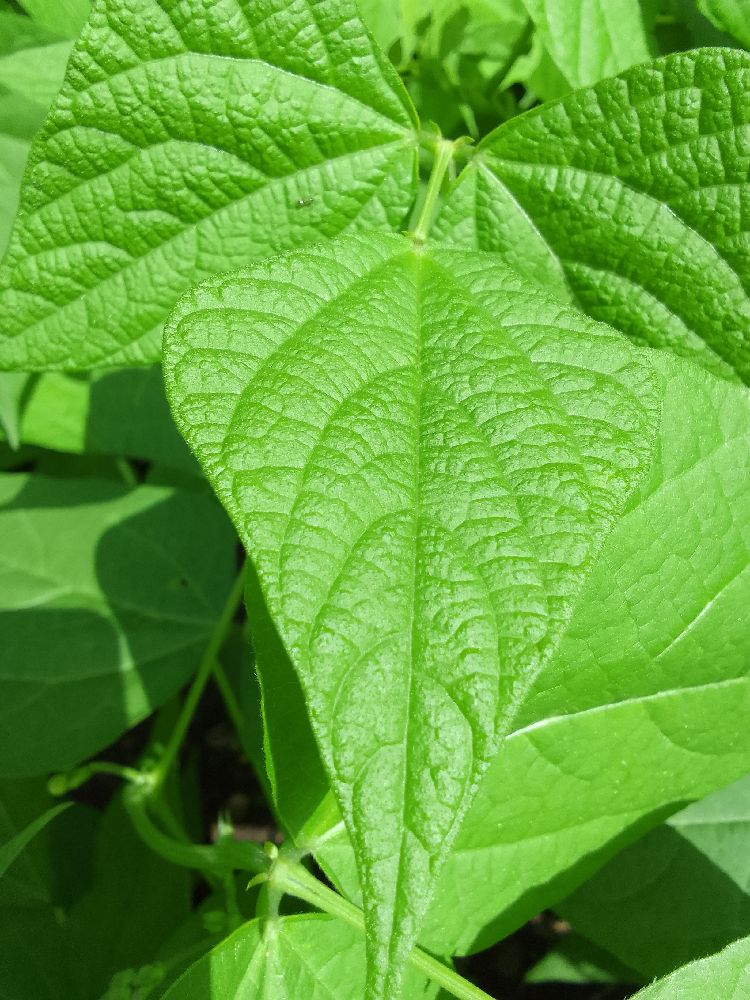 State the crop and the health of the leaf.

common bean, healthy
